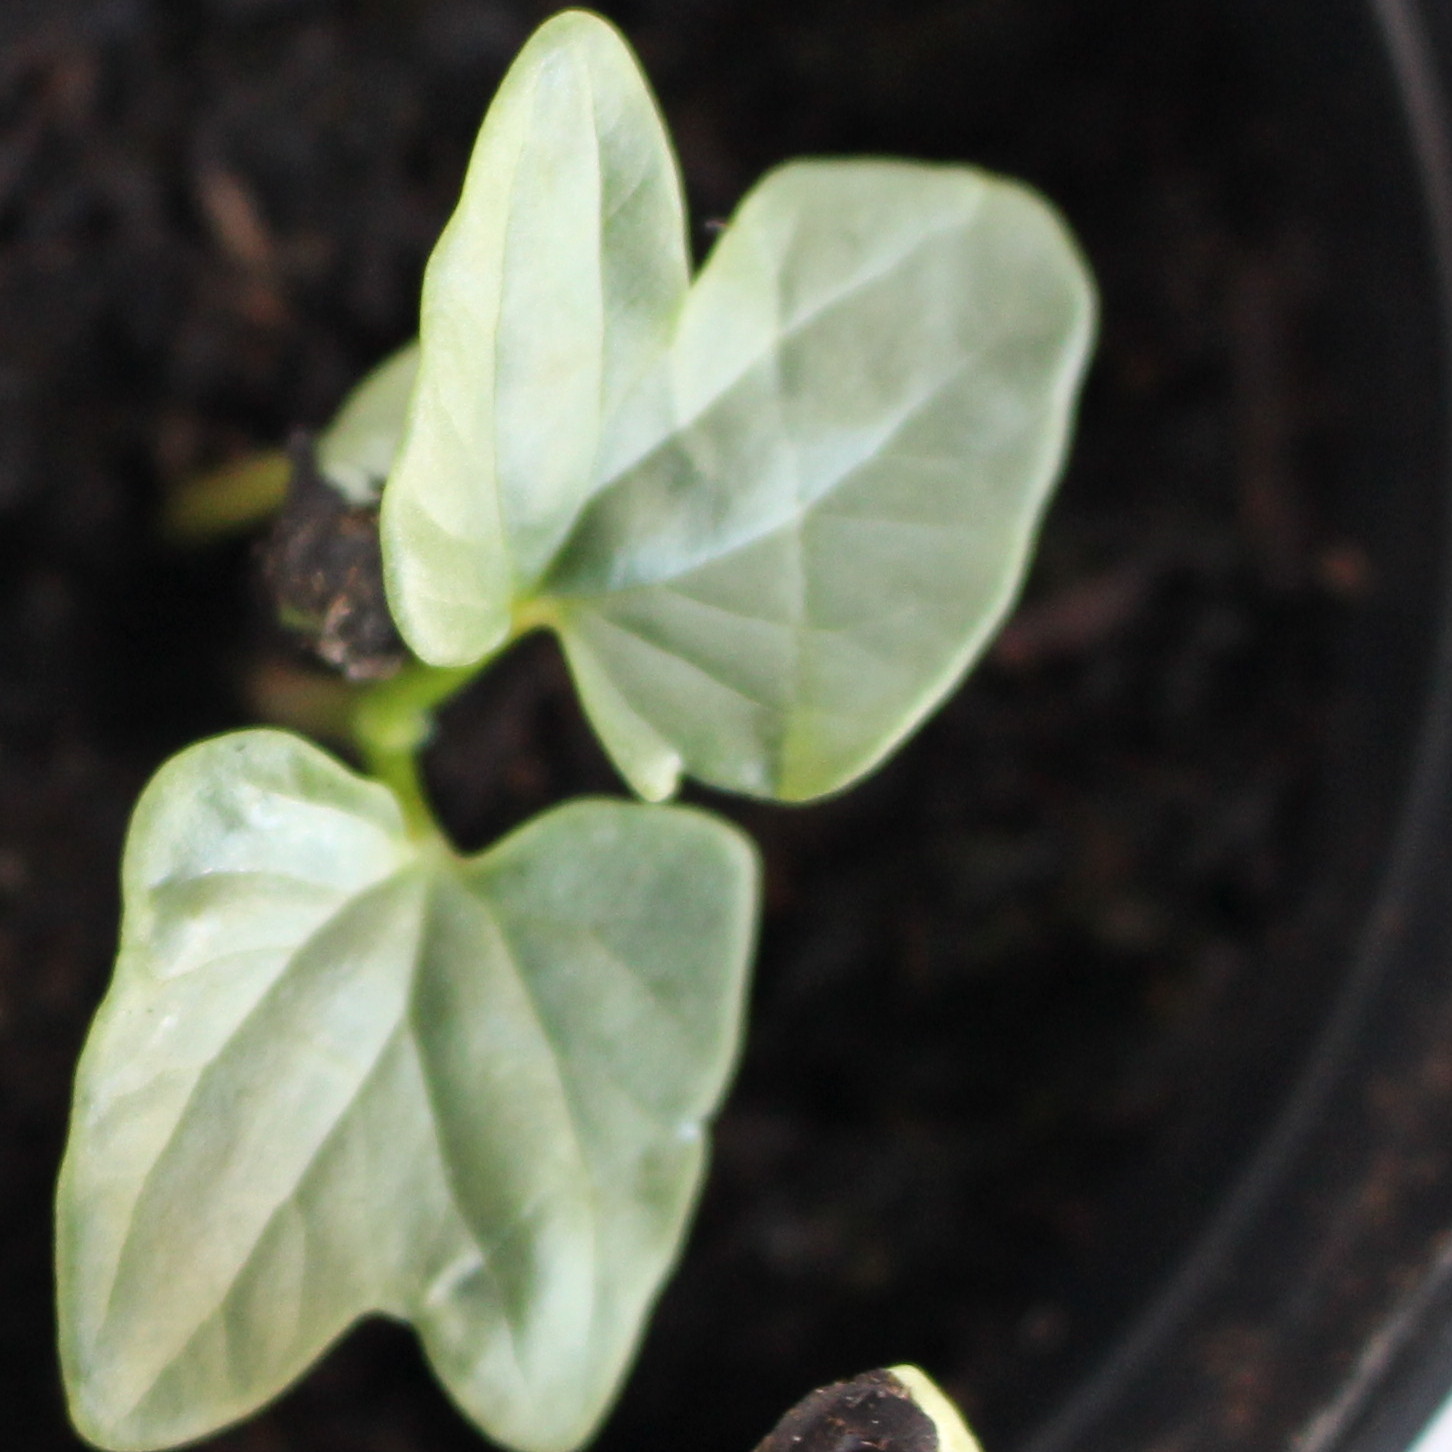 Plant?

Convolvulus arvensis
